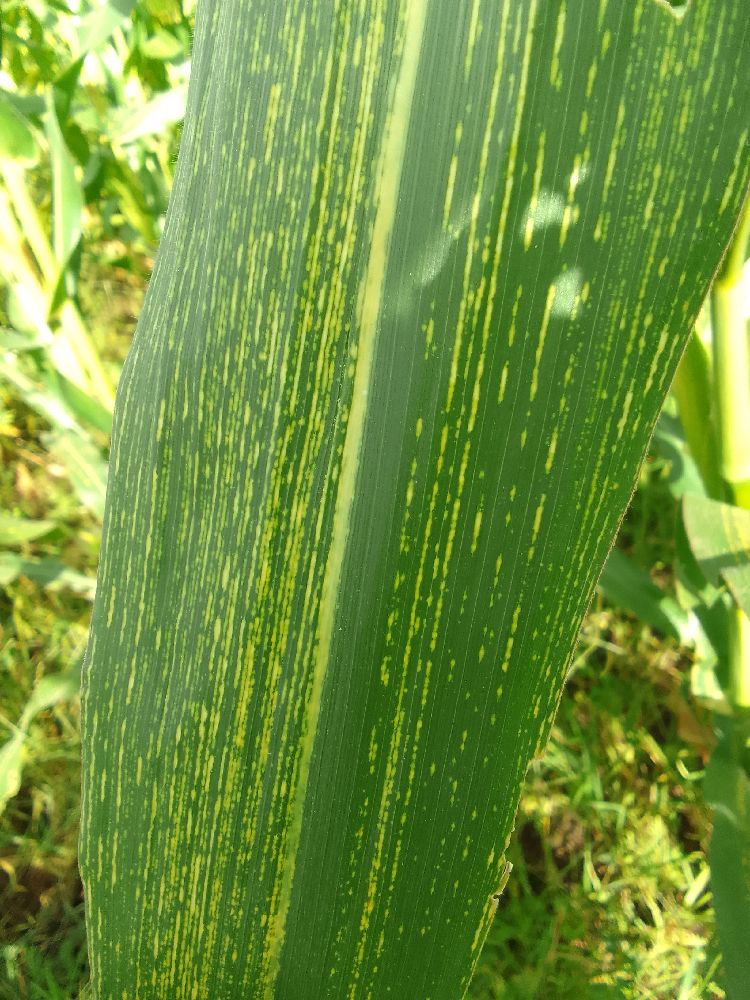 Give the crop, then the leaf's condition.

maize, maize streak virus
